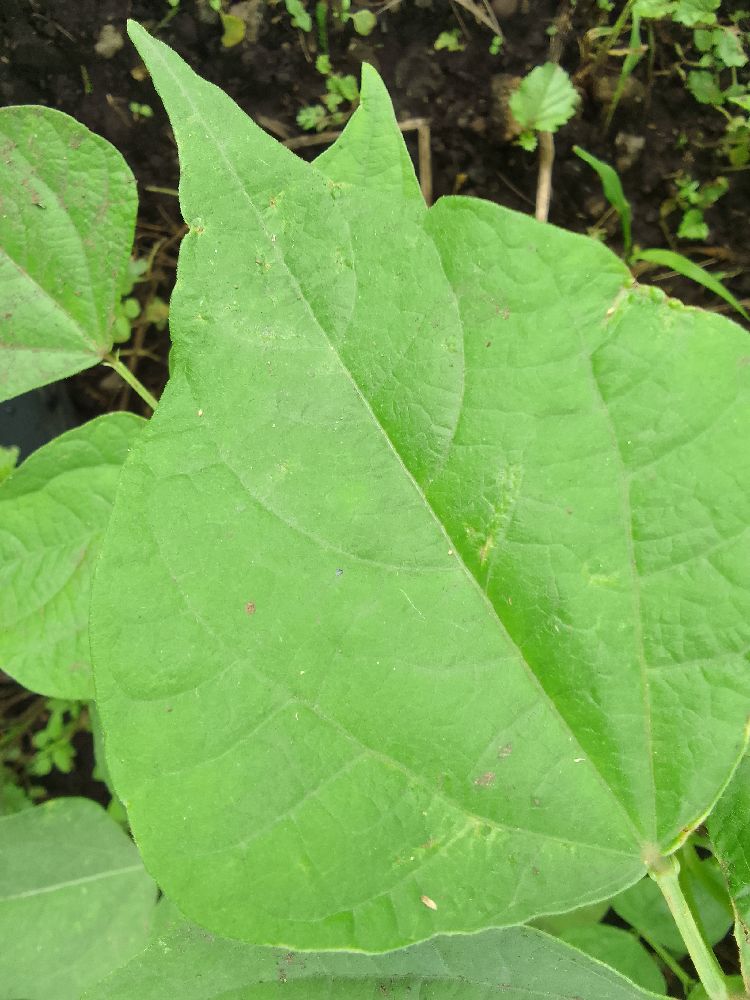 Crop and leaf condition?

common bean, healthy
